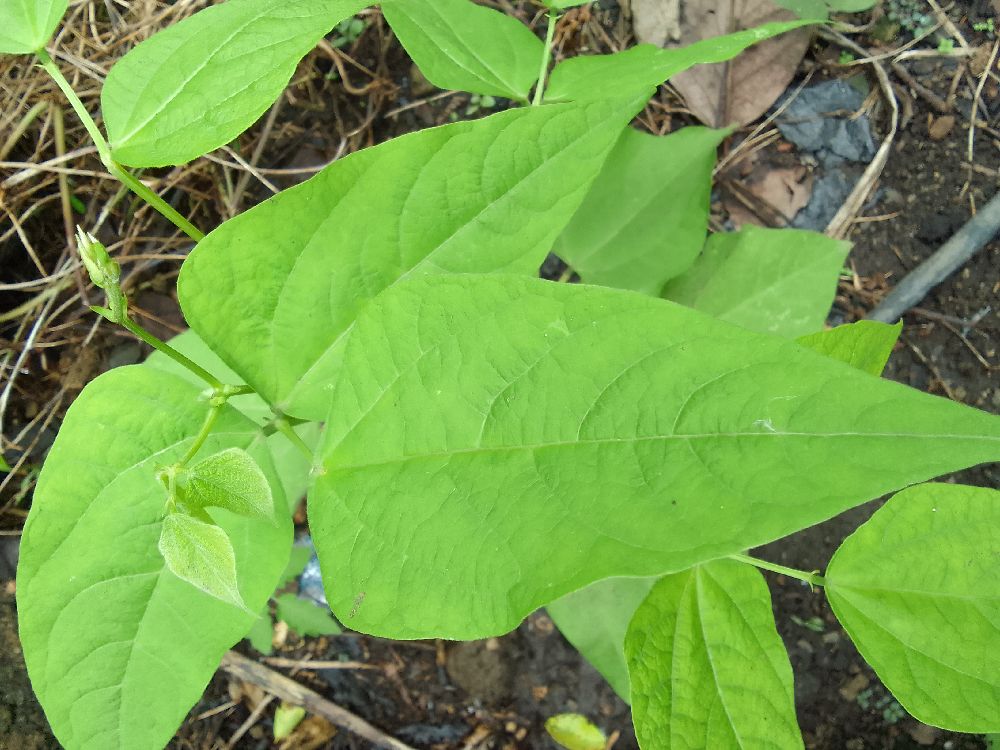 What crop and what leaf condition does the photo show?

common bean, healthy
